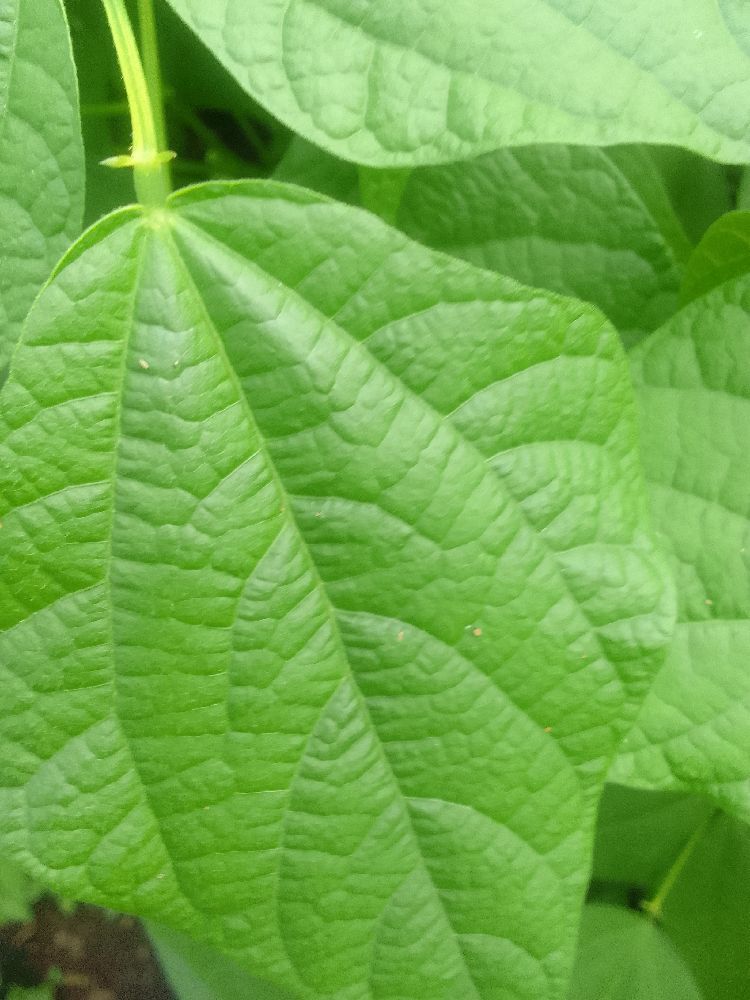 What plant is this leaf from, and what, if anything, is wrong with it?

common bean, healthy
